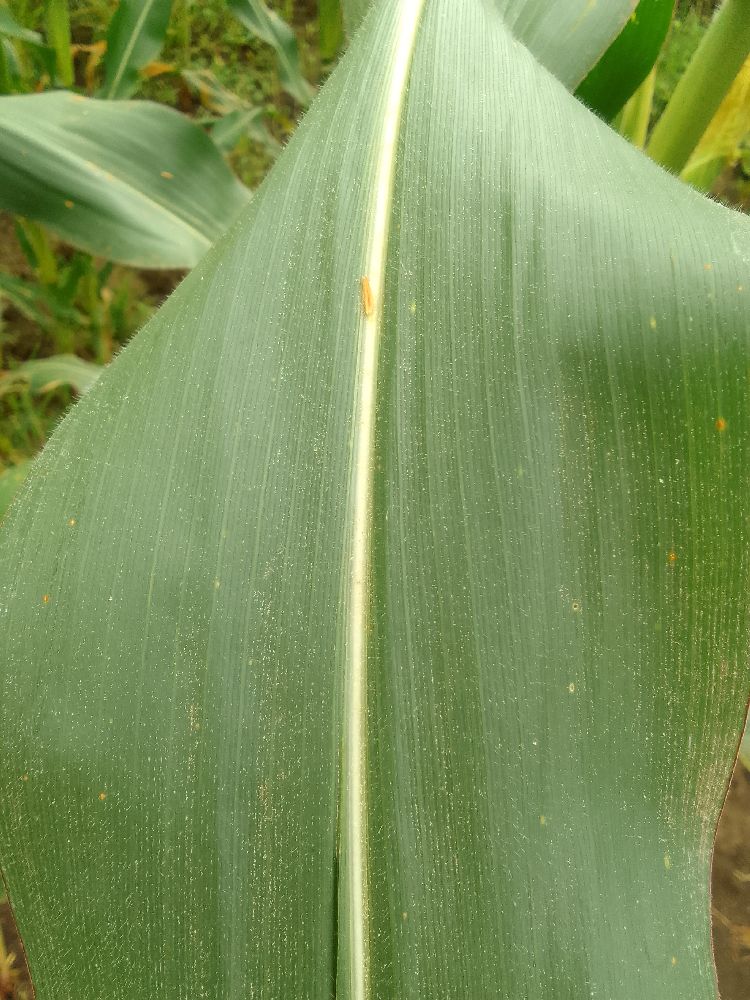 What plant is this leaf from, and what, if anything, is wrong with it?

maize, healthy
